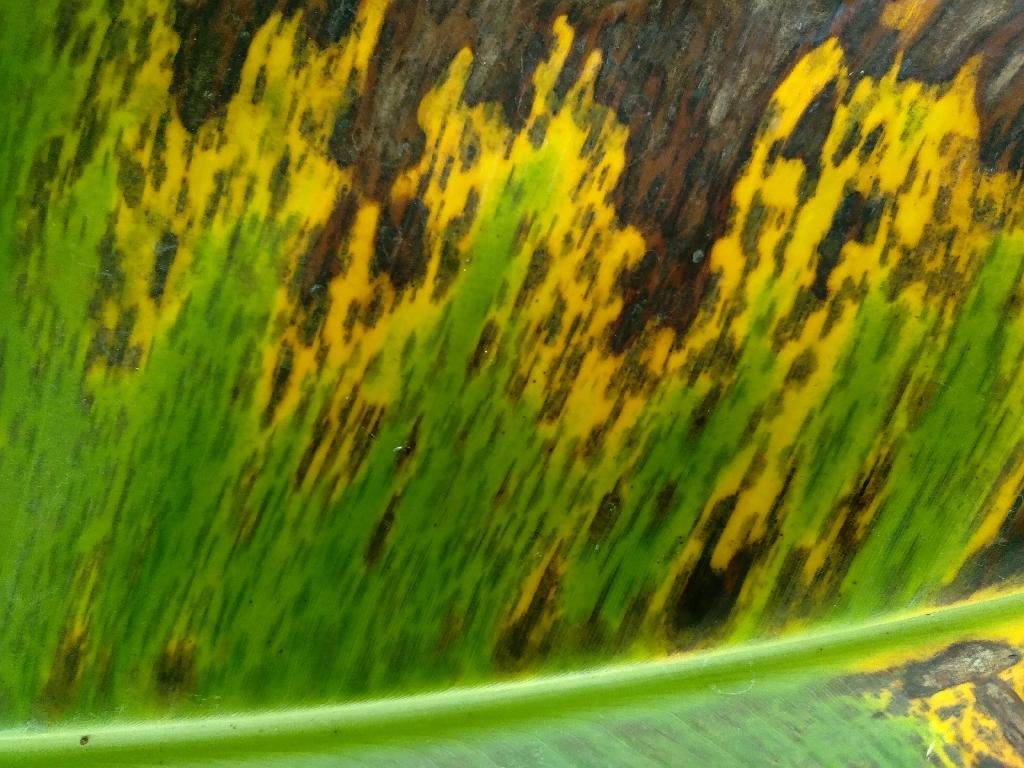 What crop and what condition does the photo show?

banana, black sigatoka
